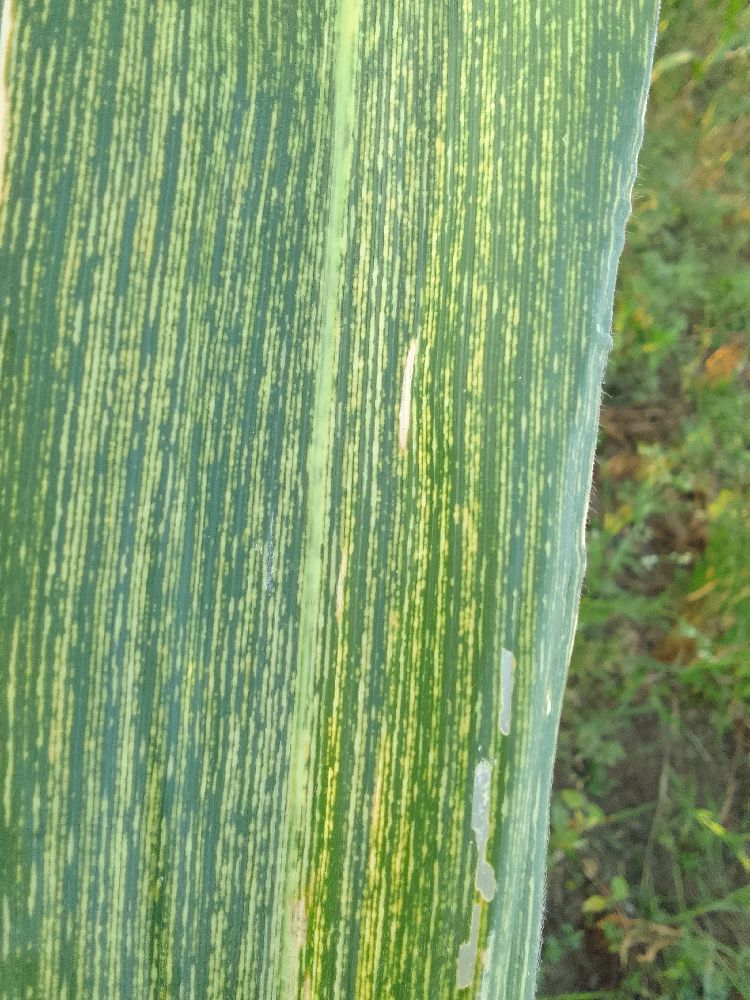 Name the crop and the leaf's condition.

maize, maize streak virus
